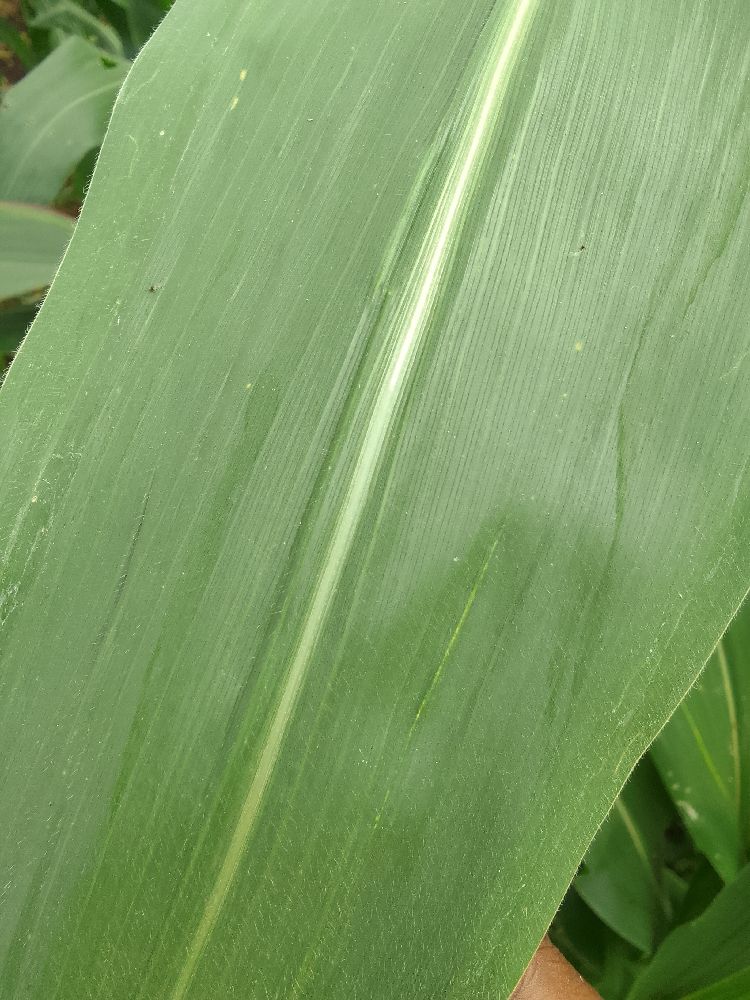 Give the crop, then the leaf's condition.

maize, healthy
